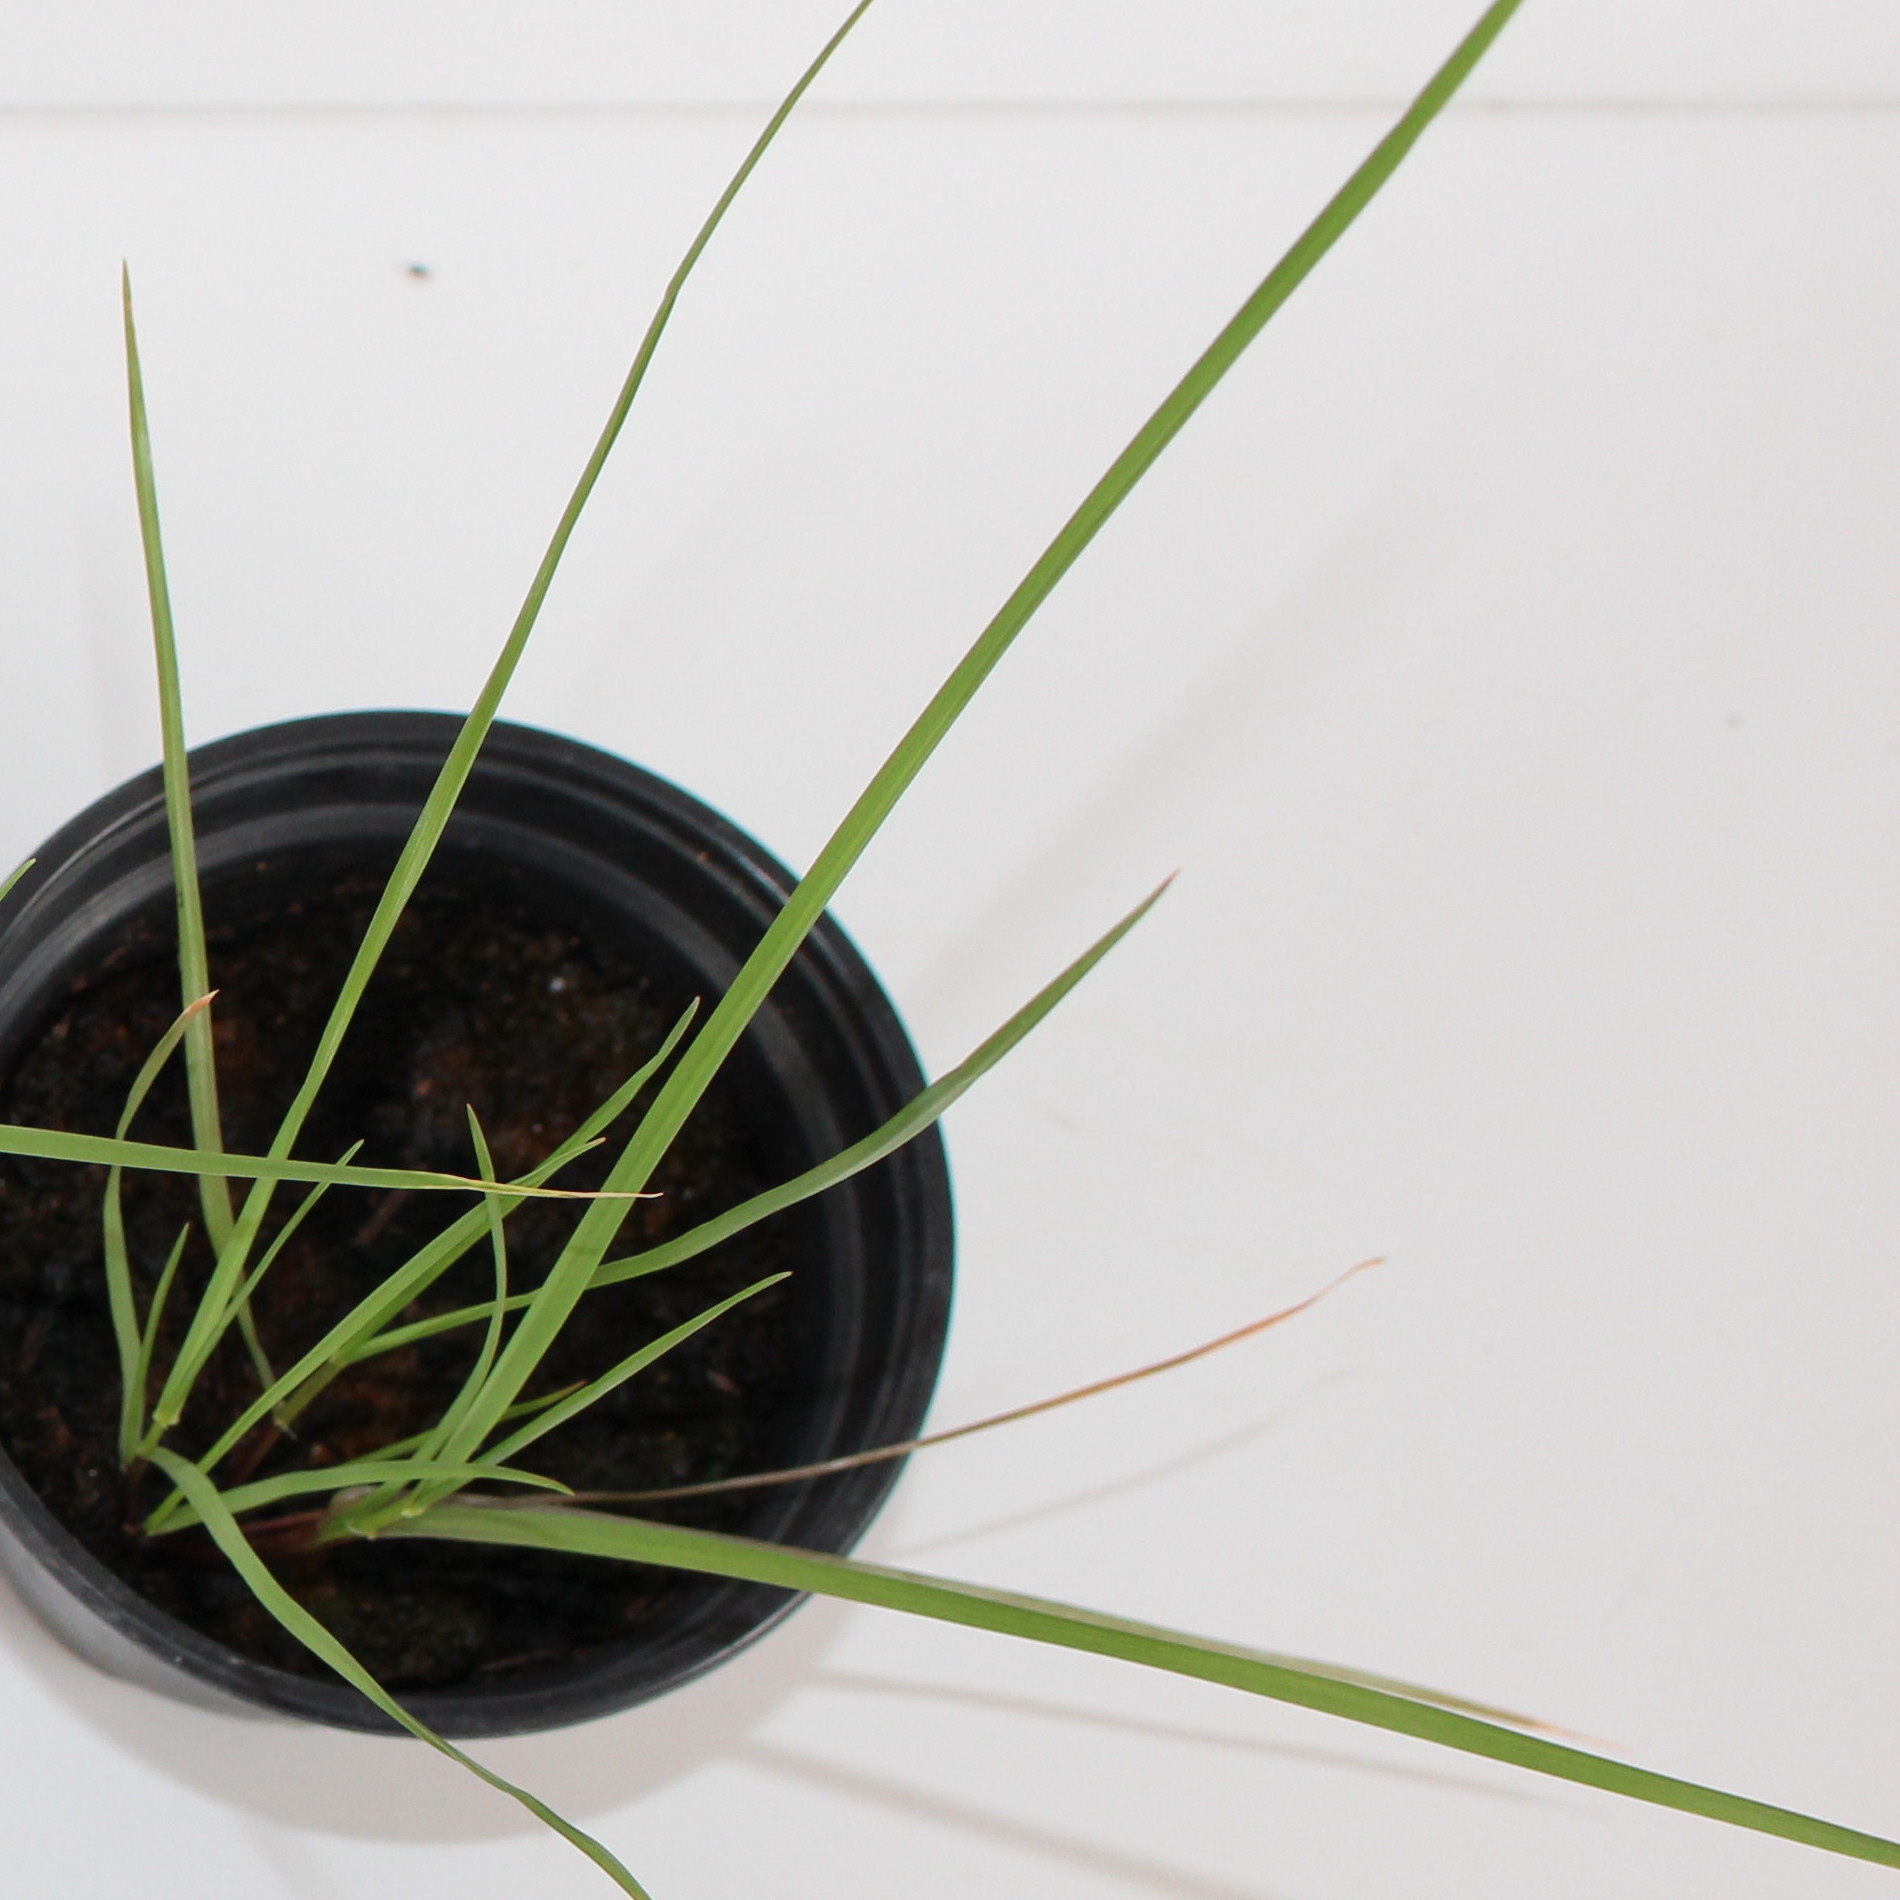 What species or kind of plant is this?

Lolium multiflorum
